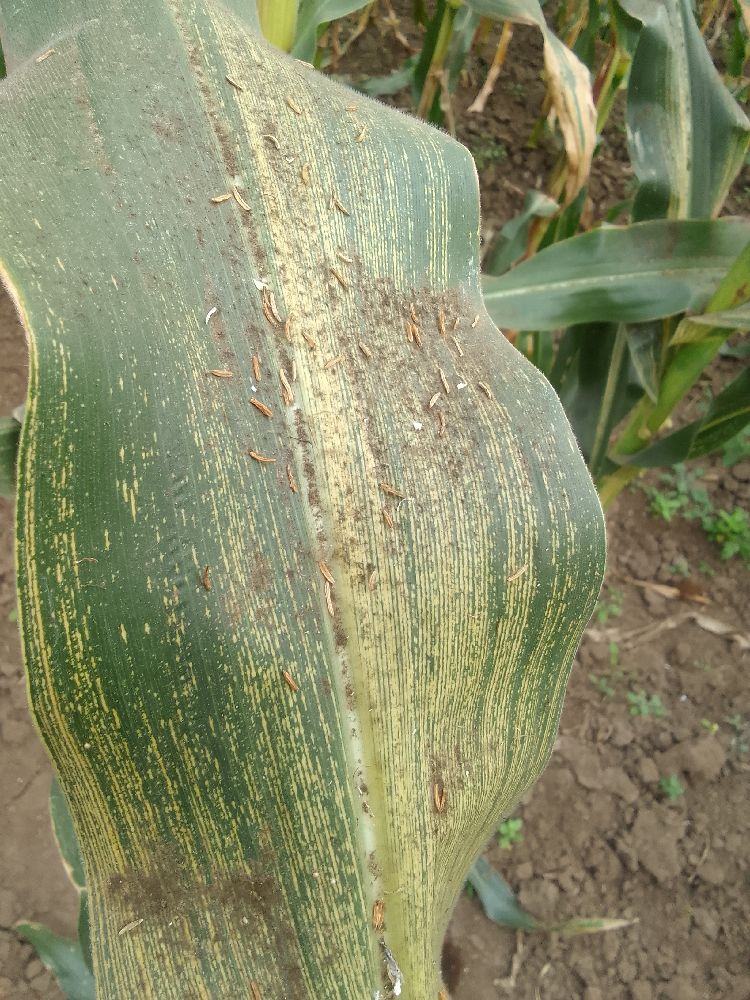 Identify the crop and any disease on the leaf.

maize, maize streak virus
